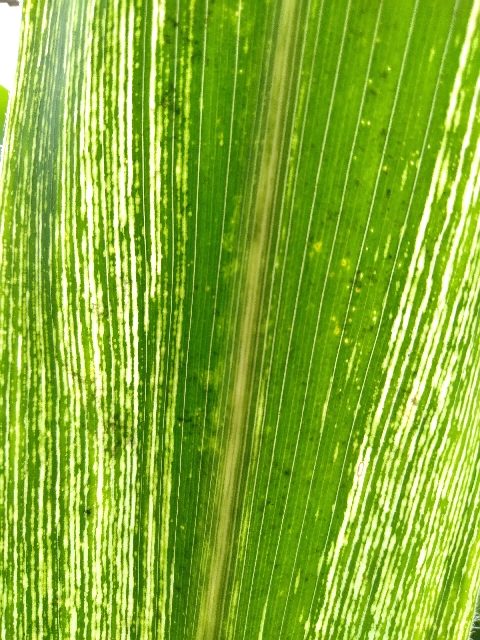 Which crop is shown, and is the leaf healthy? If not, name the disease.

maize, maize streak virus
